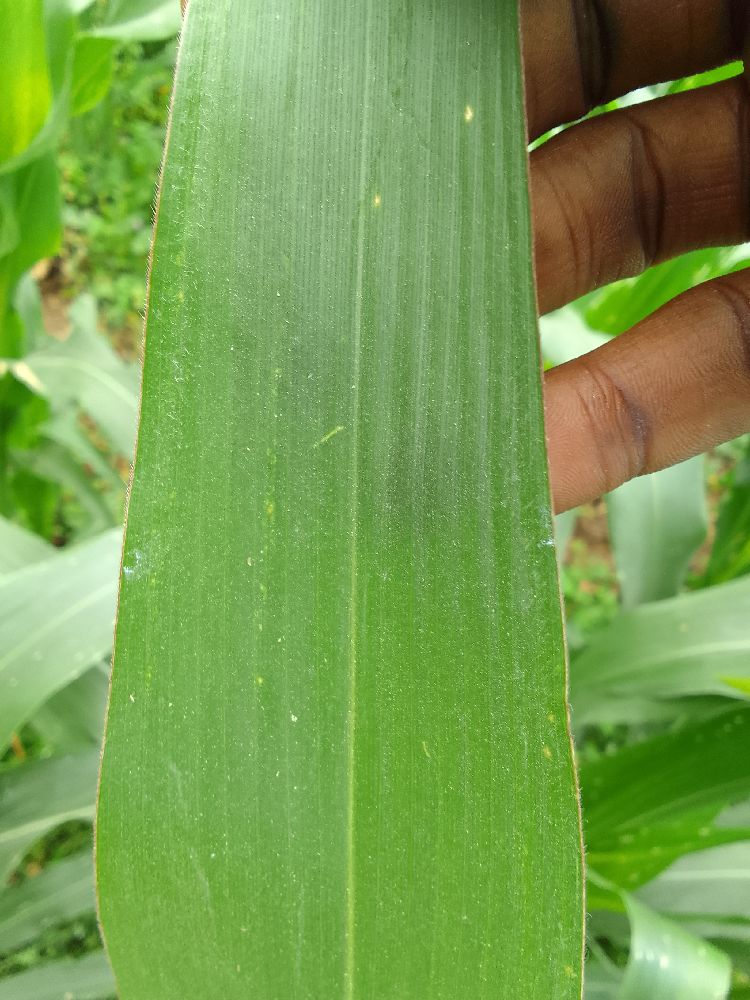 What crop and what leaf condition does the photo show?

maize, healthy
